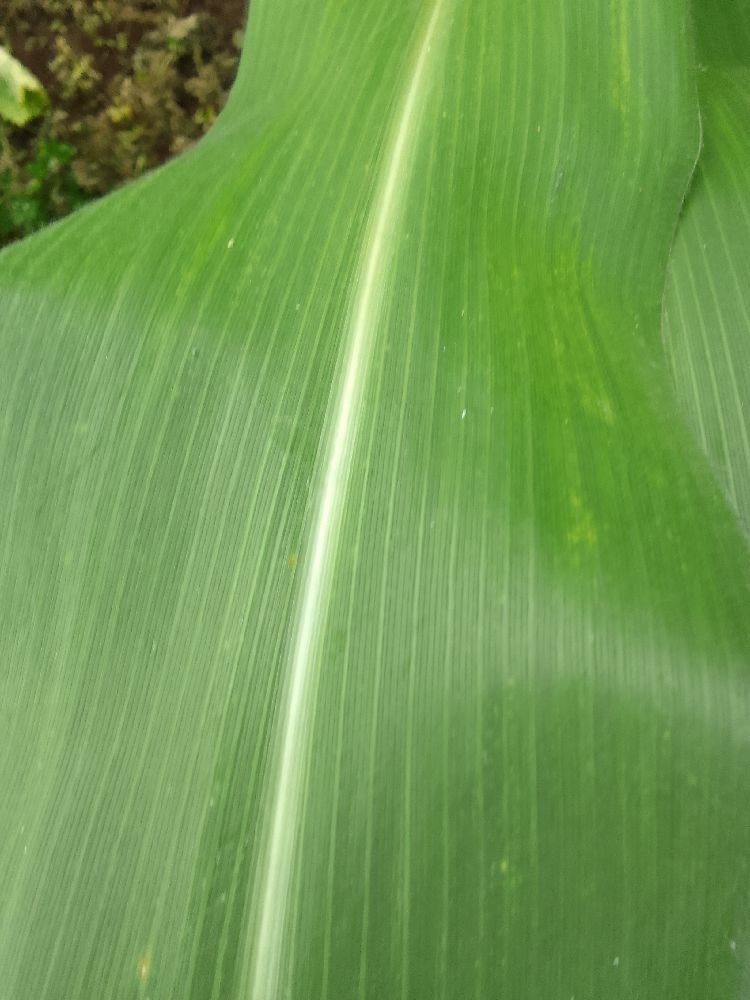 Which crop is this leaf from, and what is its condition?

maize, healthy
